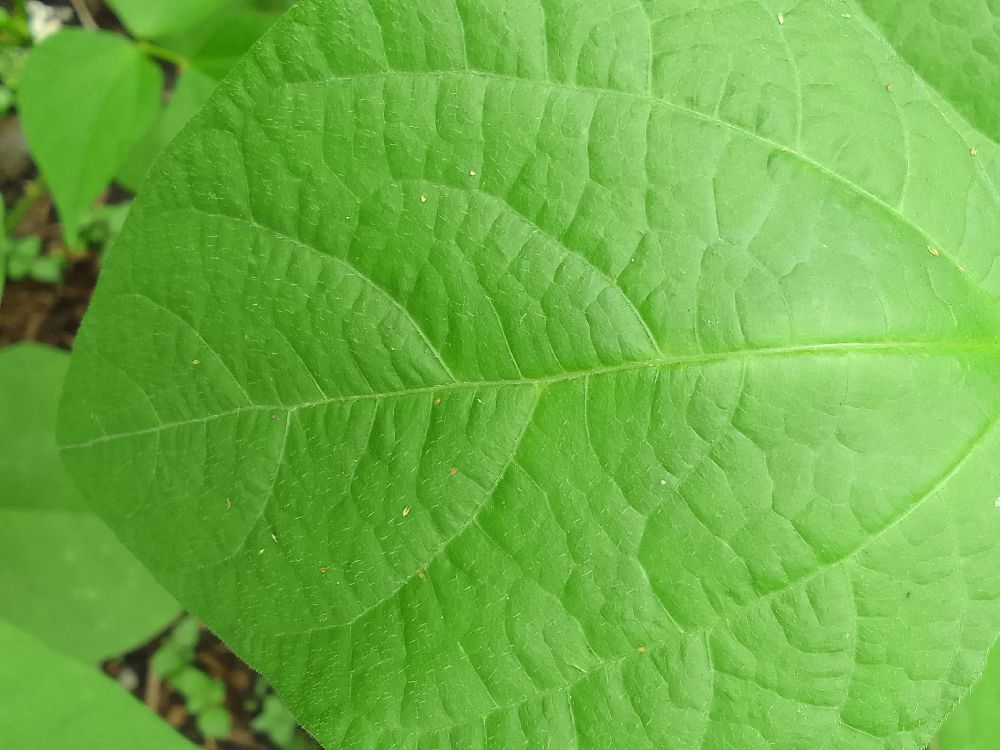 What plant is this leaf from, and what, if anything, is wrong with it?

common bean, healthy
